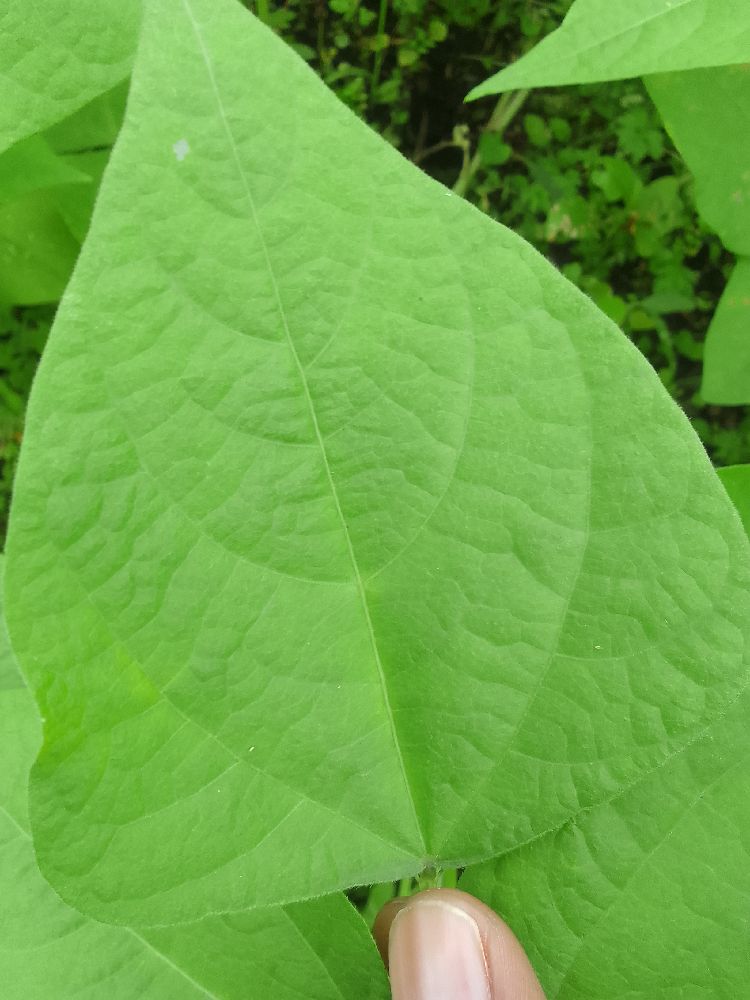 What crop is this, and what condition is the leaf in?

common bean, healthy
